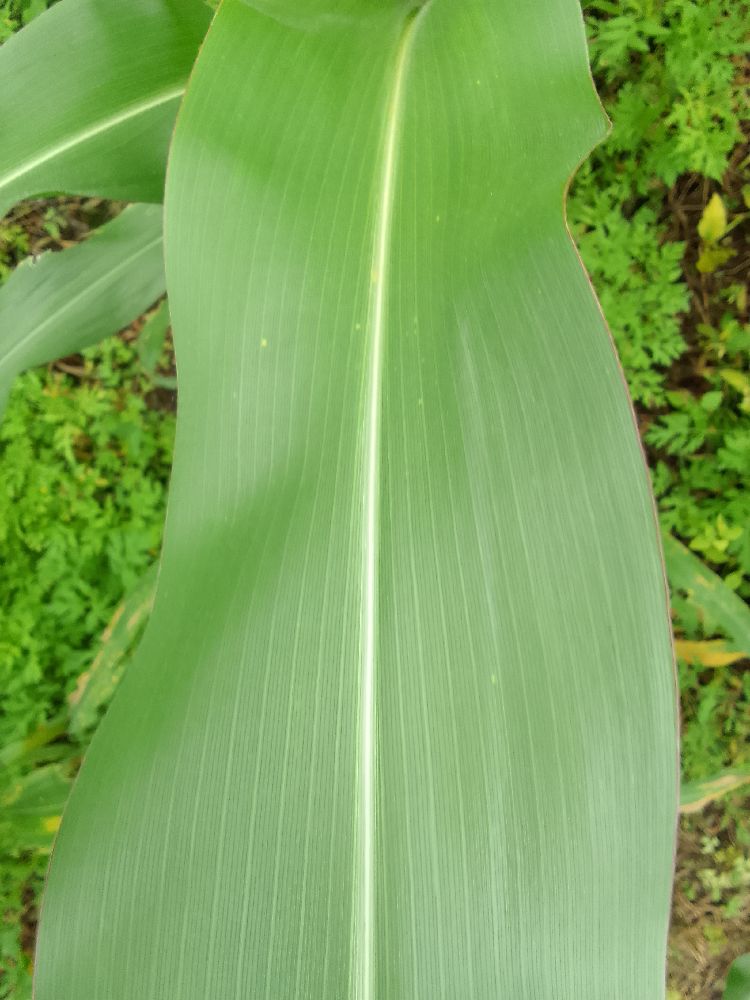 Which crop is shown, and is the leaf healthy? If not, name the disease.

maize, healthy
